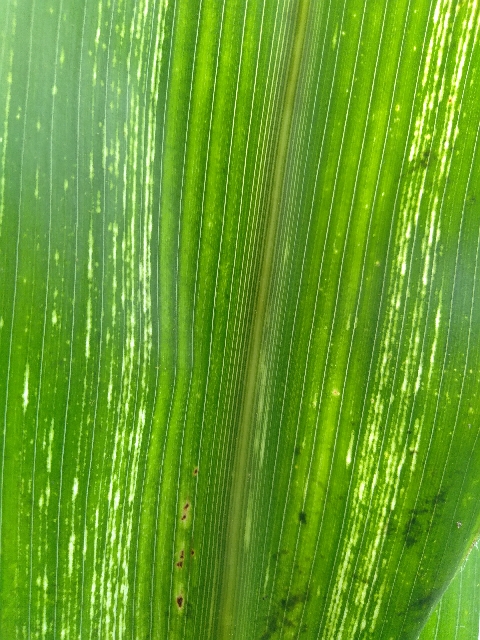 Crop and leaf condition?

maize, maize streak virus
